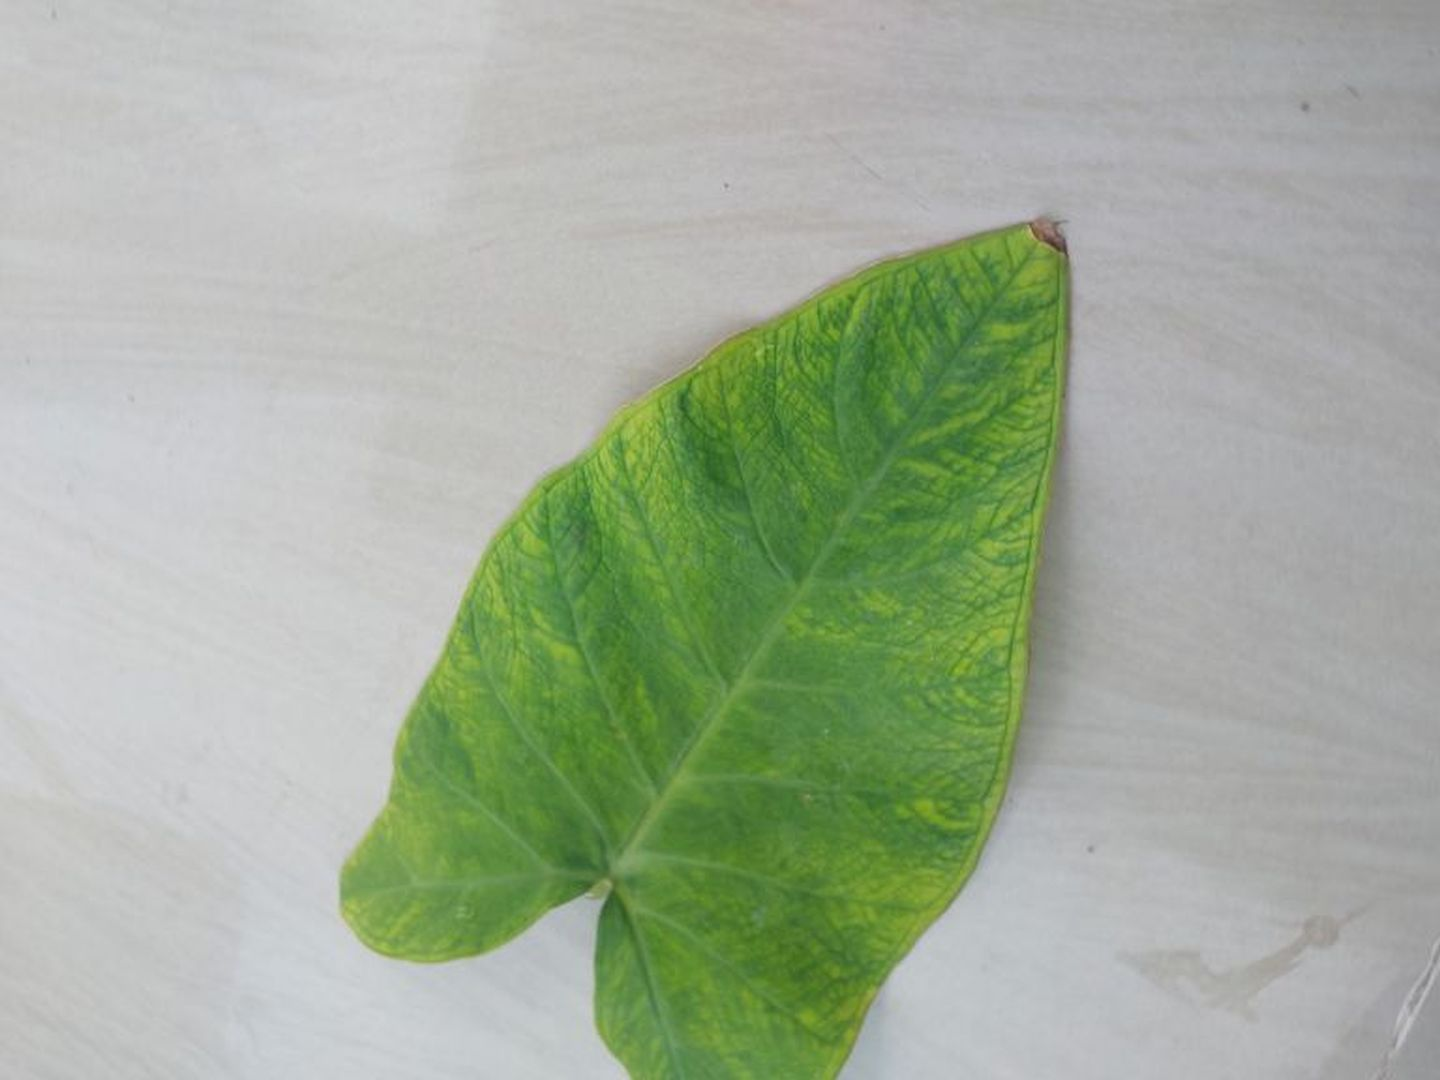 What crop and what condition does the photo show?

taro, mosaic
